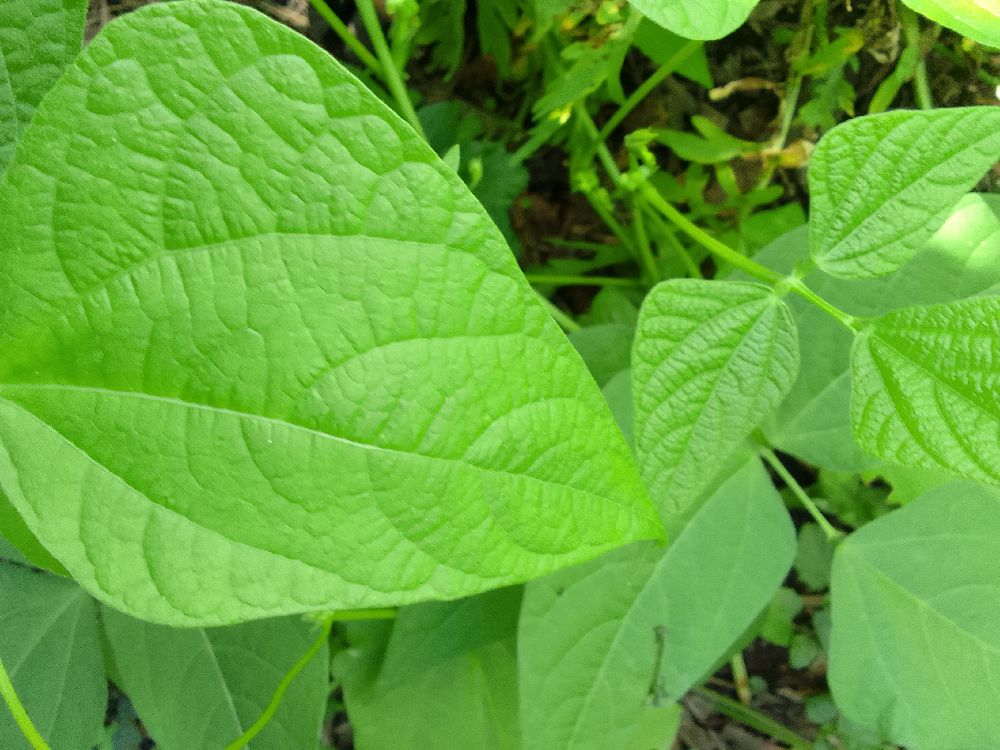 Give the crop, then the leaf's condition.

common bean, healthy
